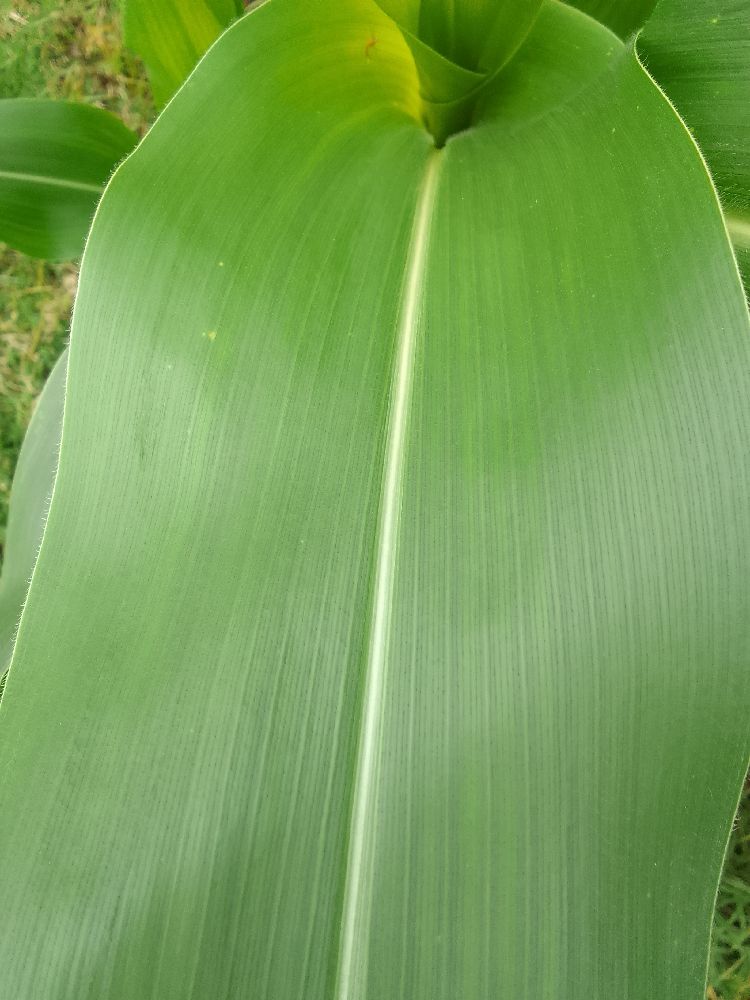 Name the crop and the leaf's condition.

maize, healthy
